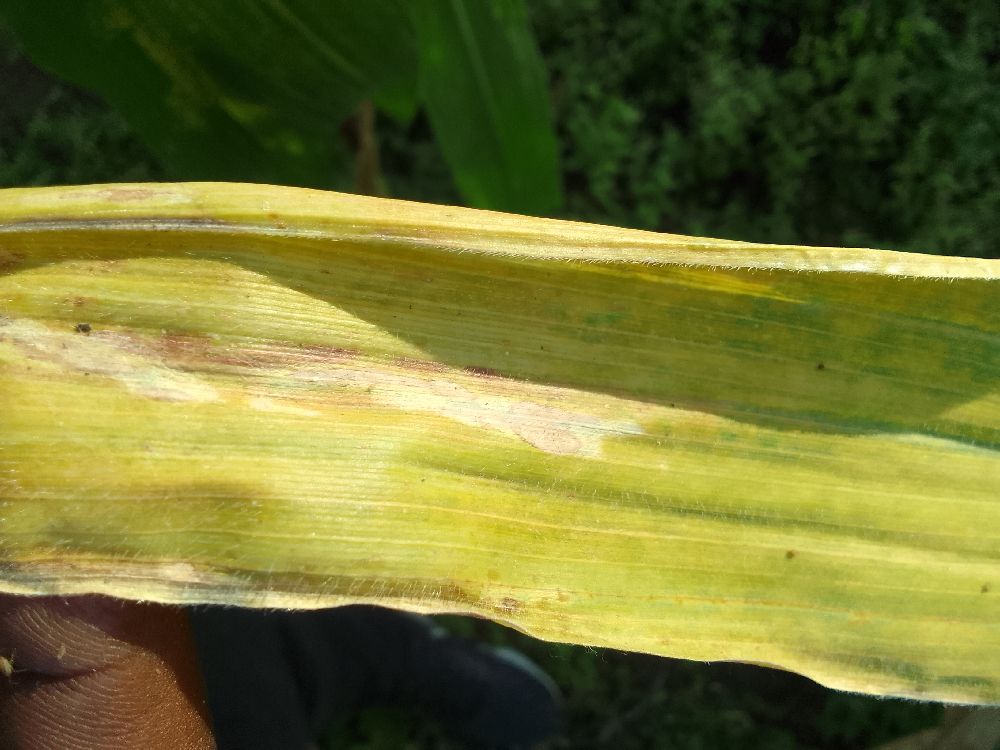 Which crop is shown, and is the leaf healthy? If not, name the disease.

maize, maize lethal necrosis
